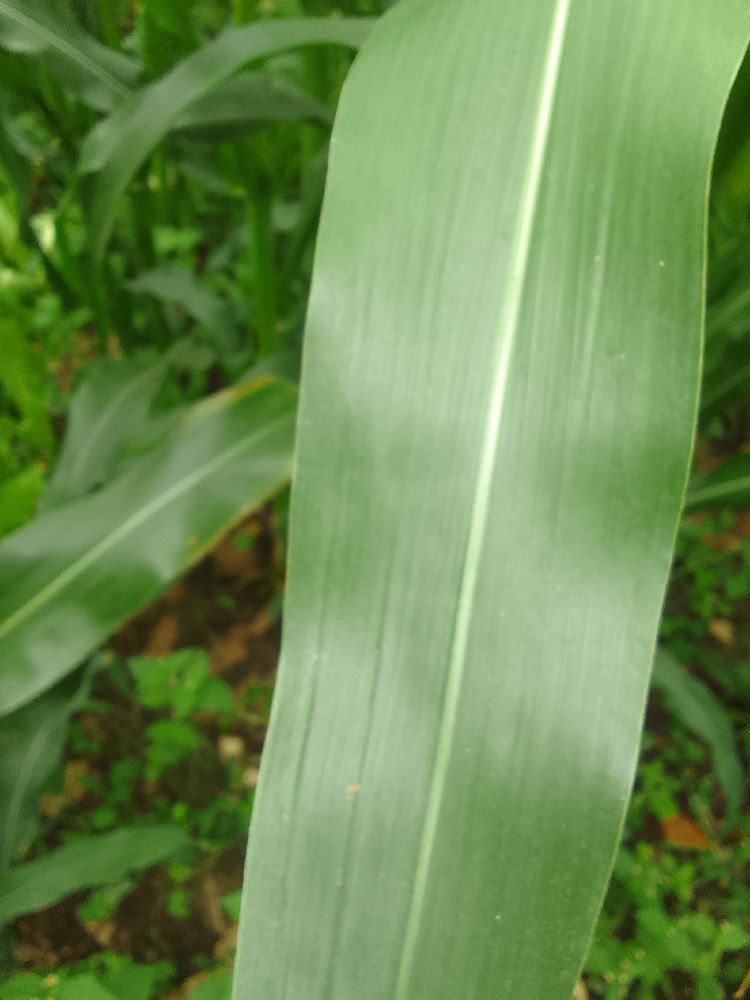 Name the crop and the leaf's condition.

maize, healthy
